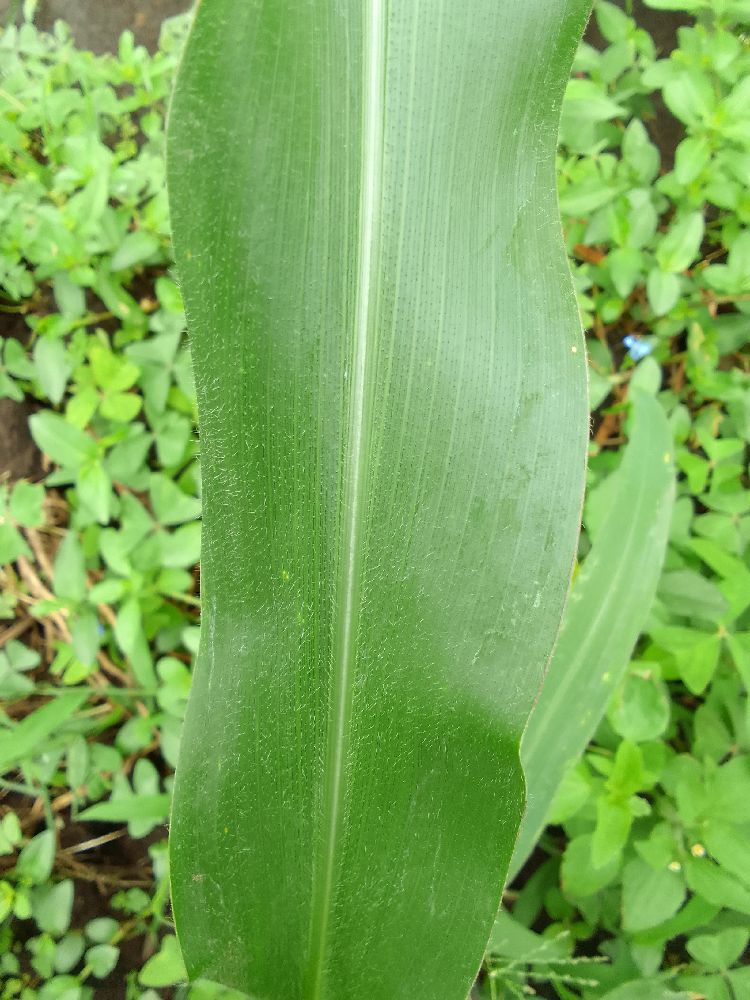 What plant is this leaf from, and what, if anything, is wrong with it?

maize, healthy
